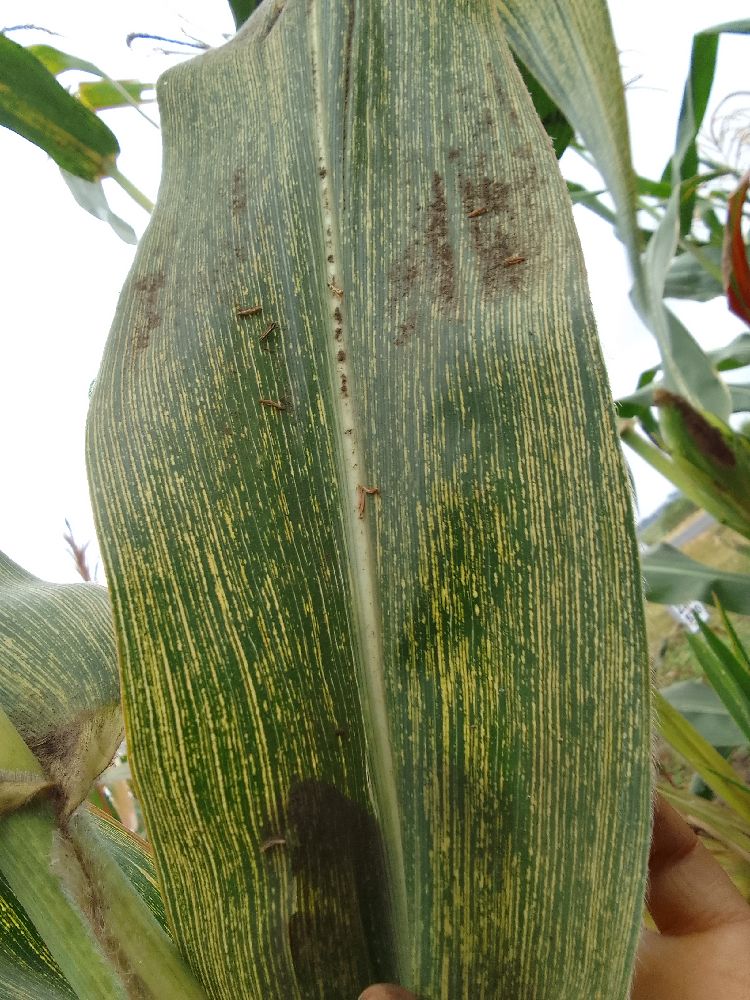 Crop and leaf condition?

maize, maize streak virus
